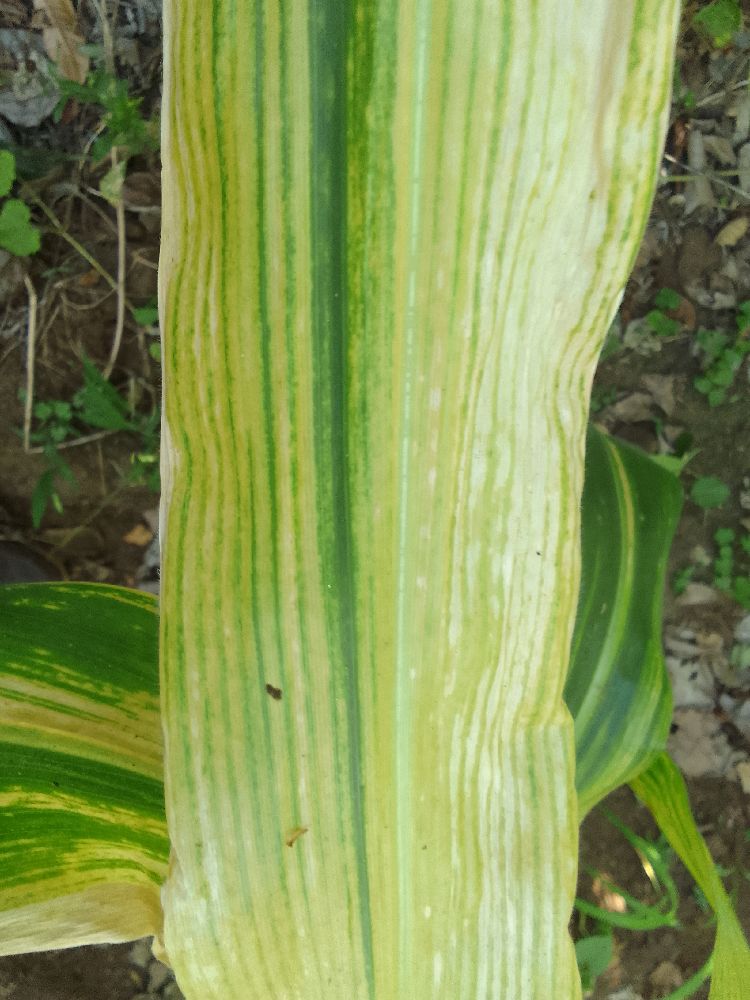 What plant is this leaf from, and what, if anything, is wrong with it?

maize, maize lethal necrosis
